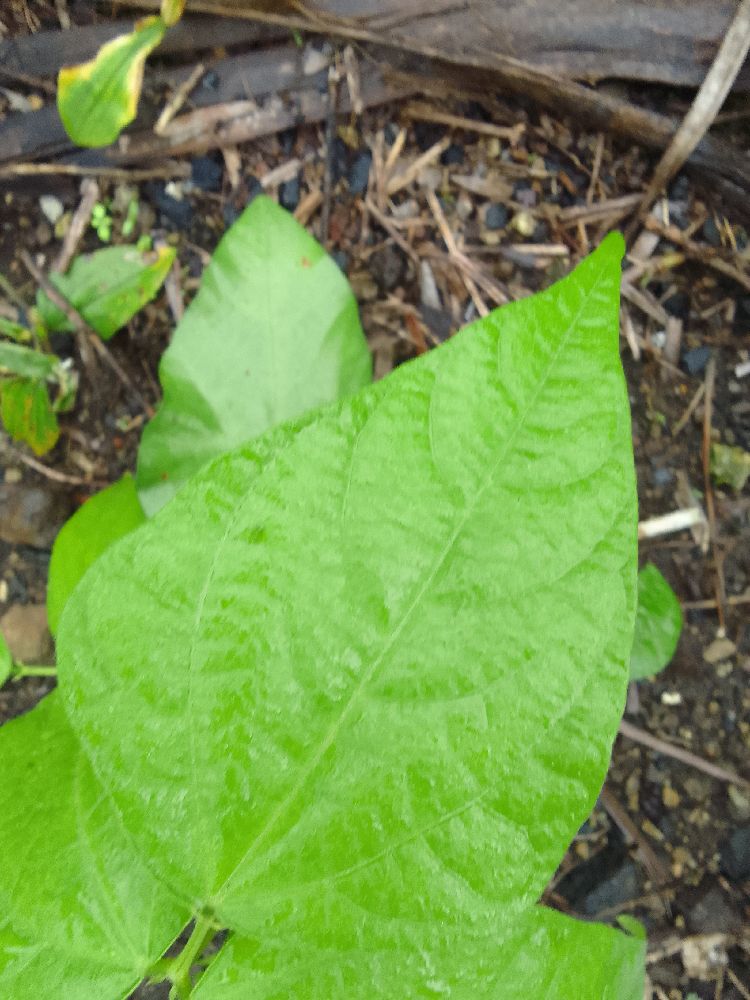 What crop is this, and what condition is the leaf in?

common bean, healthy
